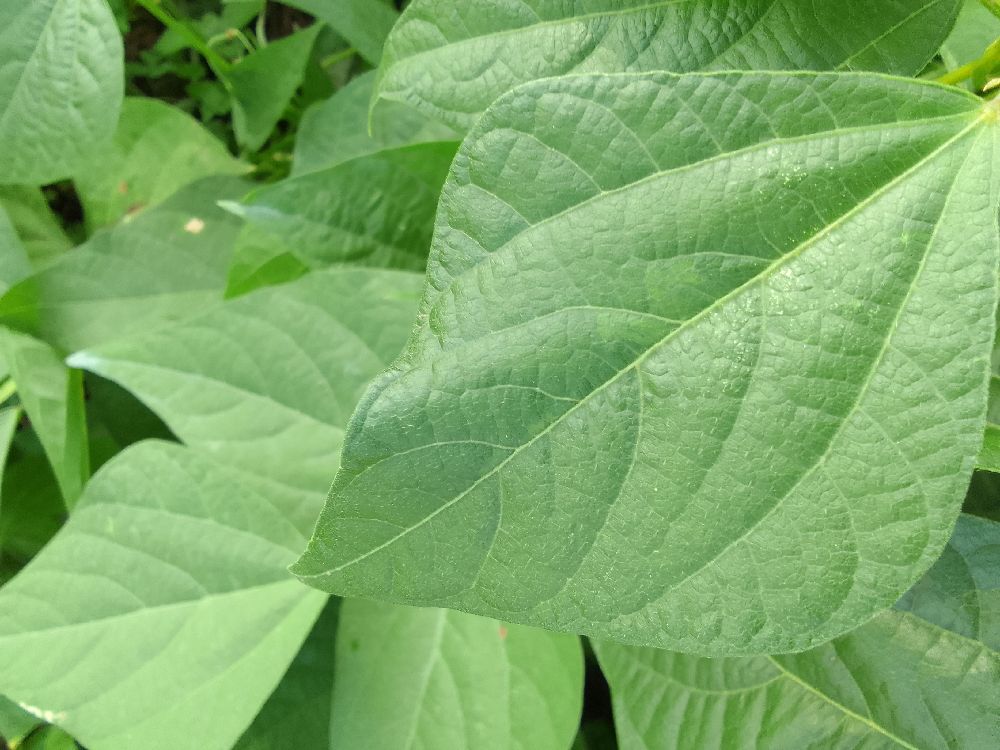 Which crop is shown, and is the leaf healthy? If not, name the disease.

common bean, healthy
